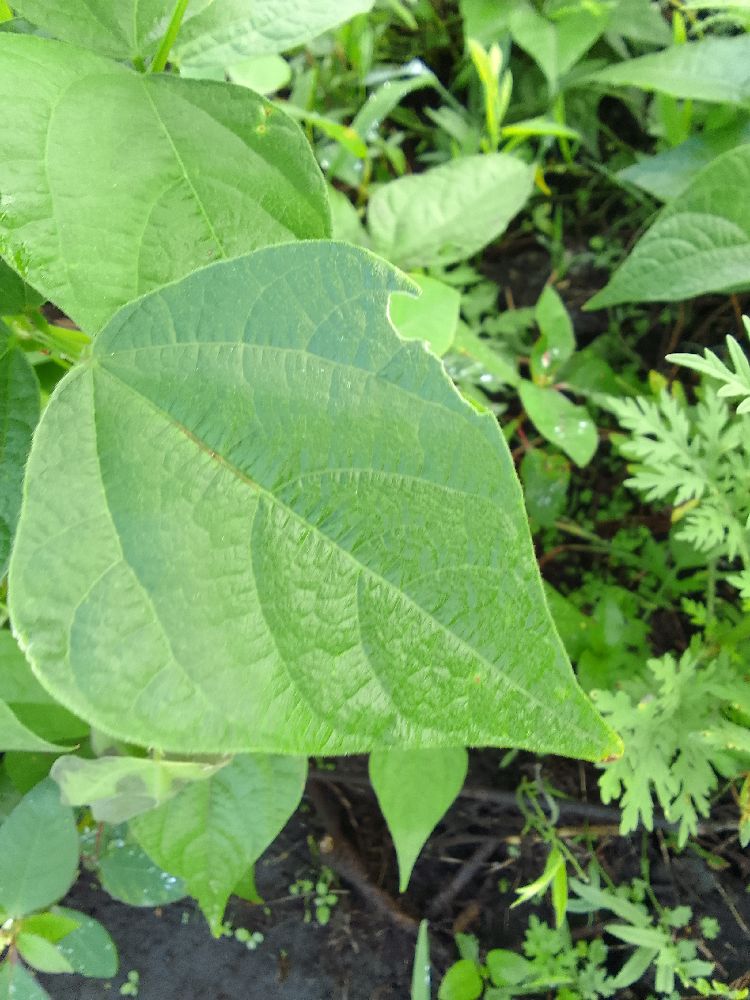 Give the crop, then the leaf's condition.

common bean, healthy
